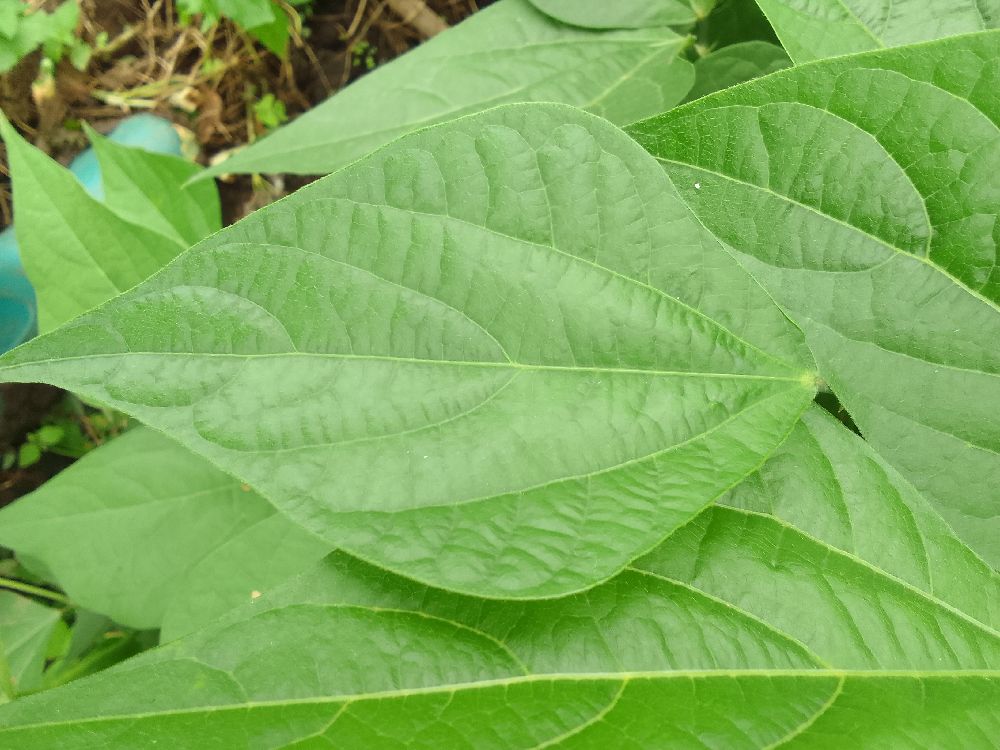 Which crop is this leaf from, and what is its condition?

common bean, healthy
